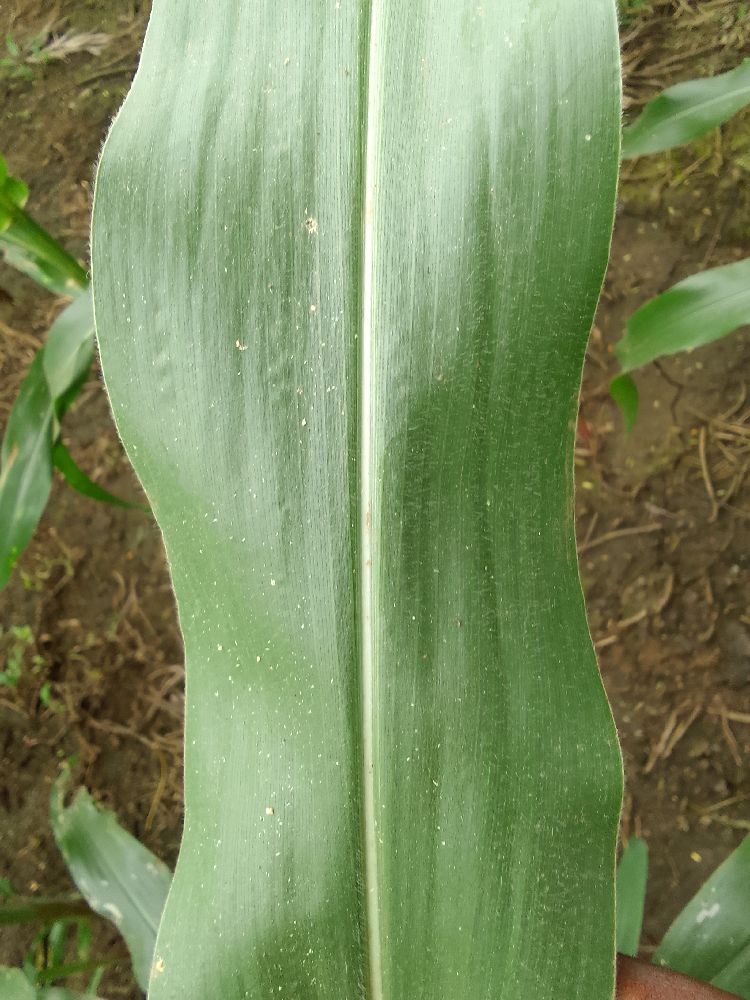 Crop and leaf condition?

maize, healthy
